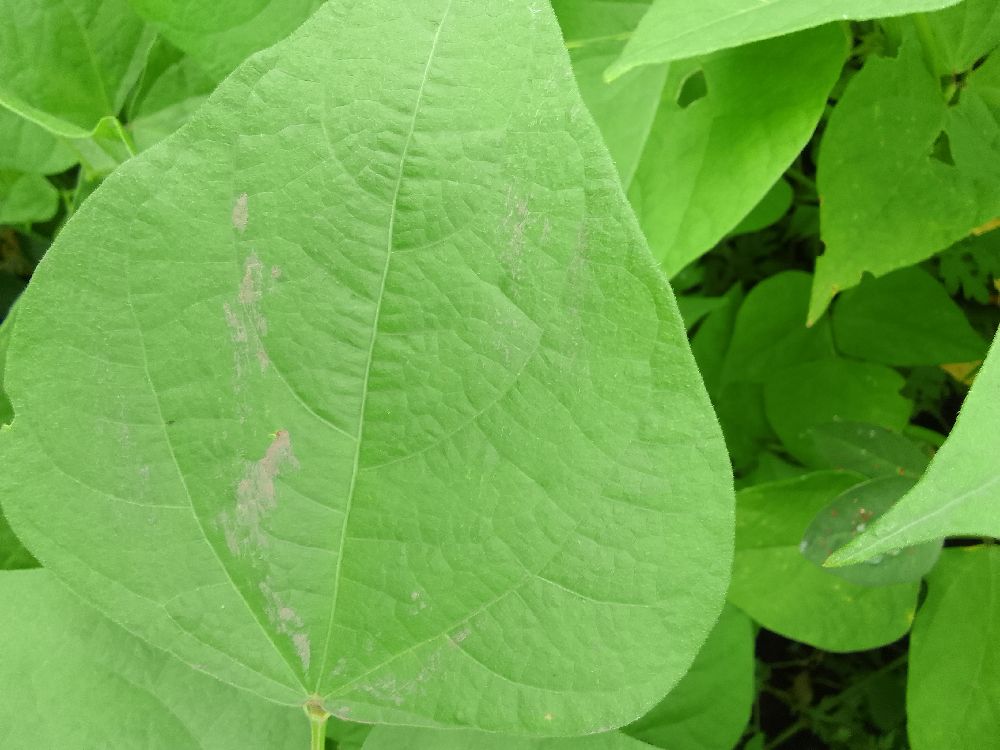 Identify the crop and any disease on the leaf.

common bean, healthy
